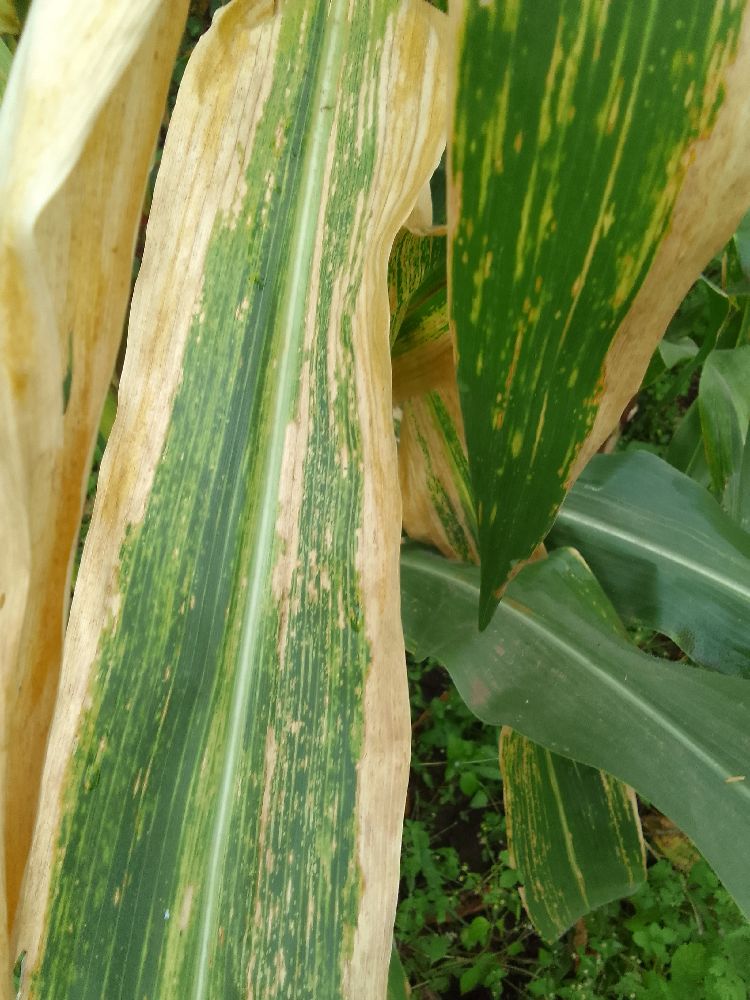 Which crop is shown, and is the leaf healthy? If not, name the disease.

maize, maize lethal necrosis
